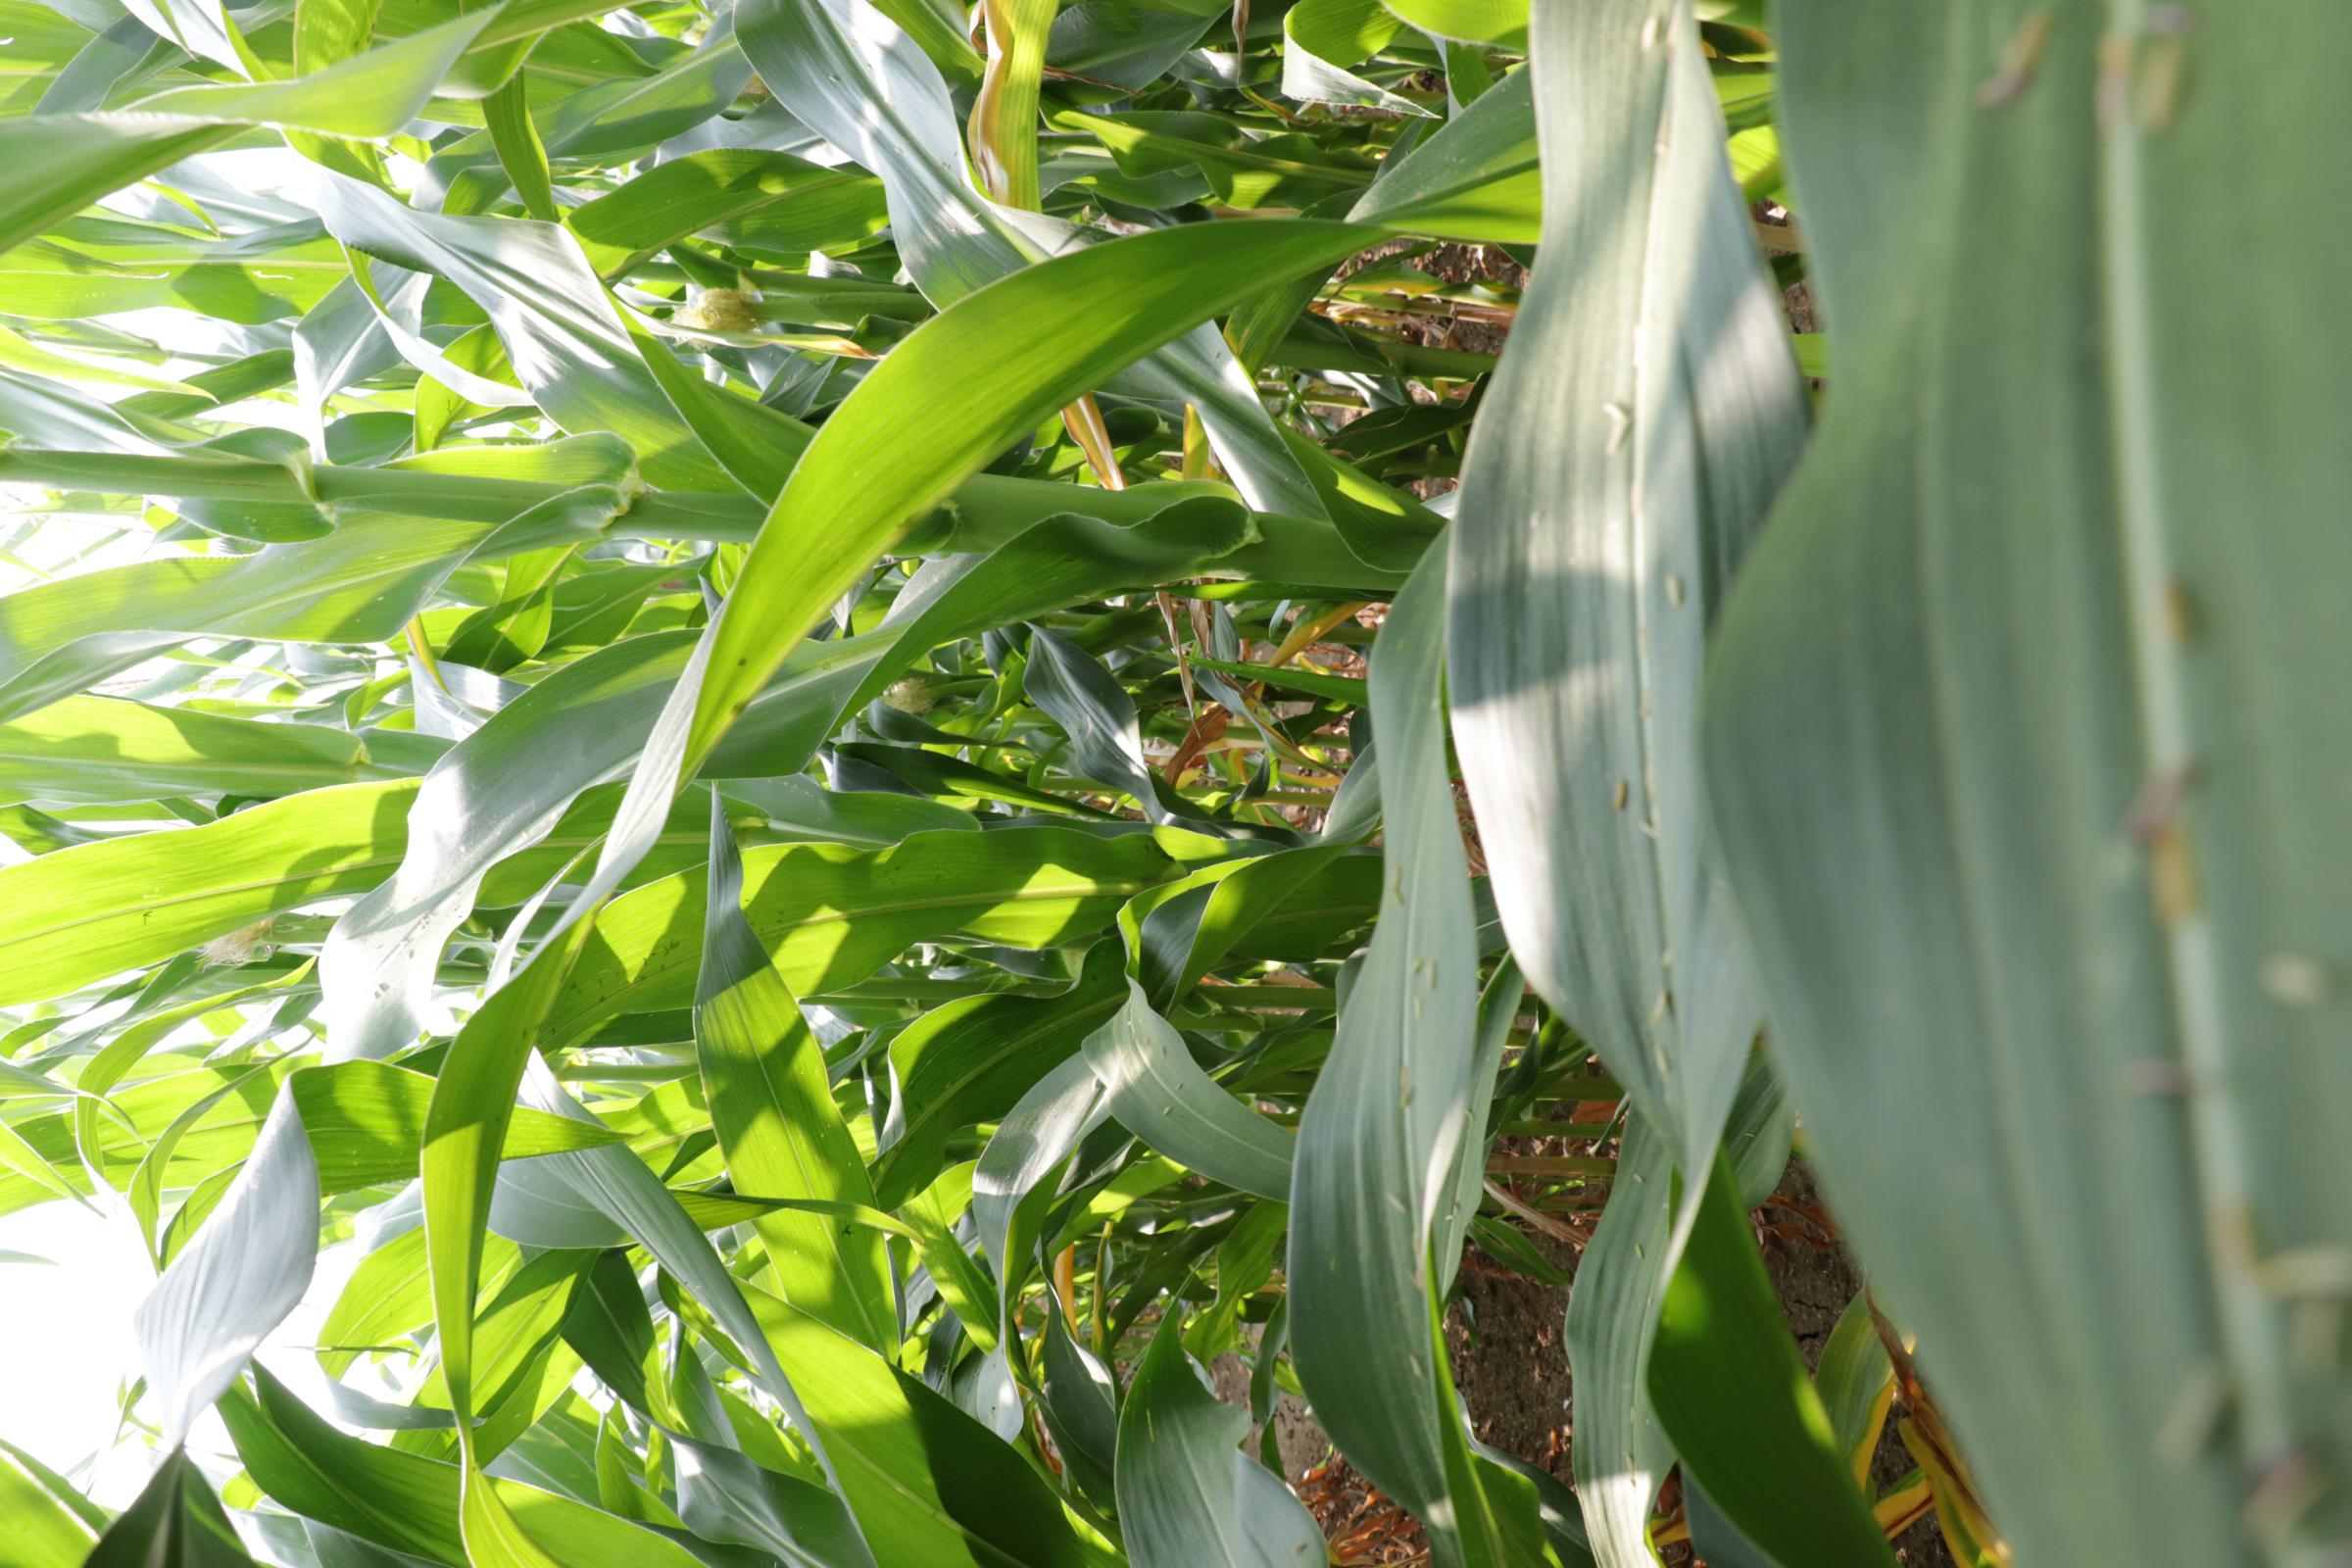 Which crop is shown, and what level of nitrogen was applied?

maize, reduced nitrogen fertilisation
